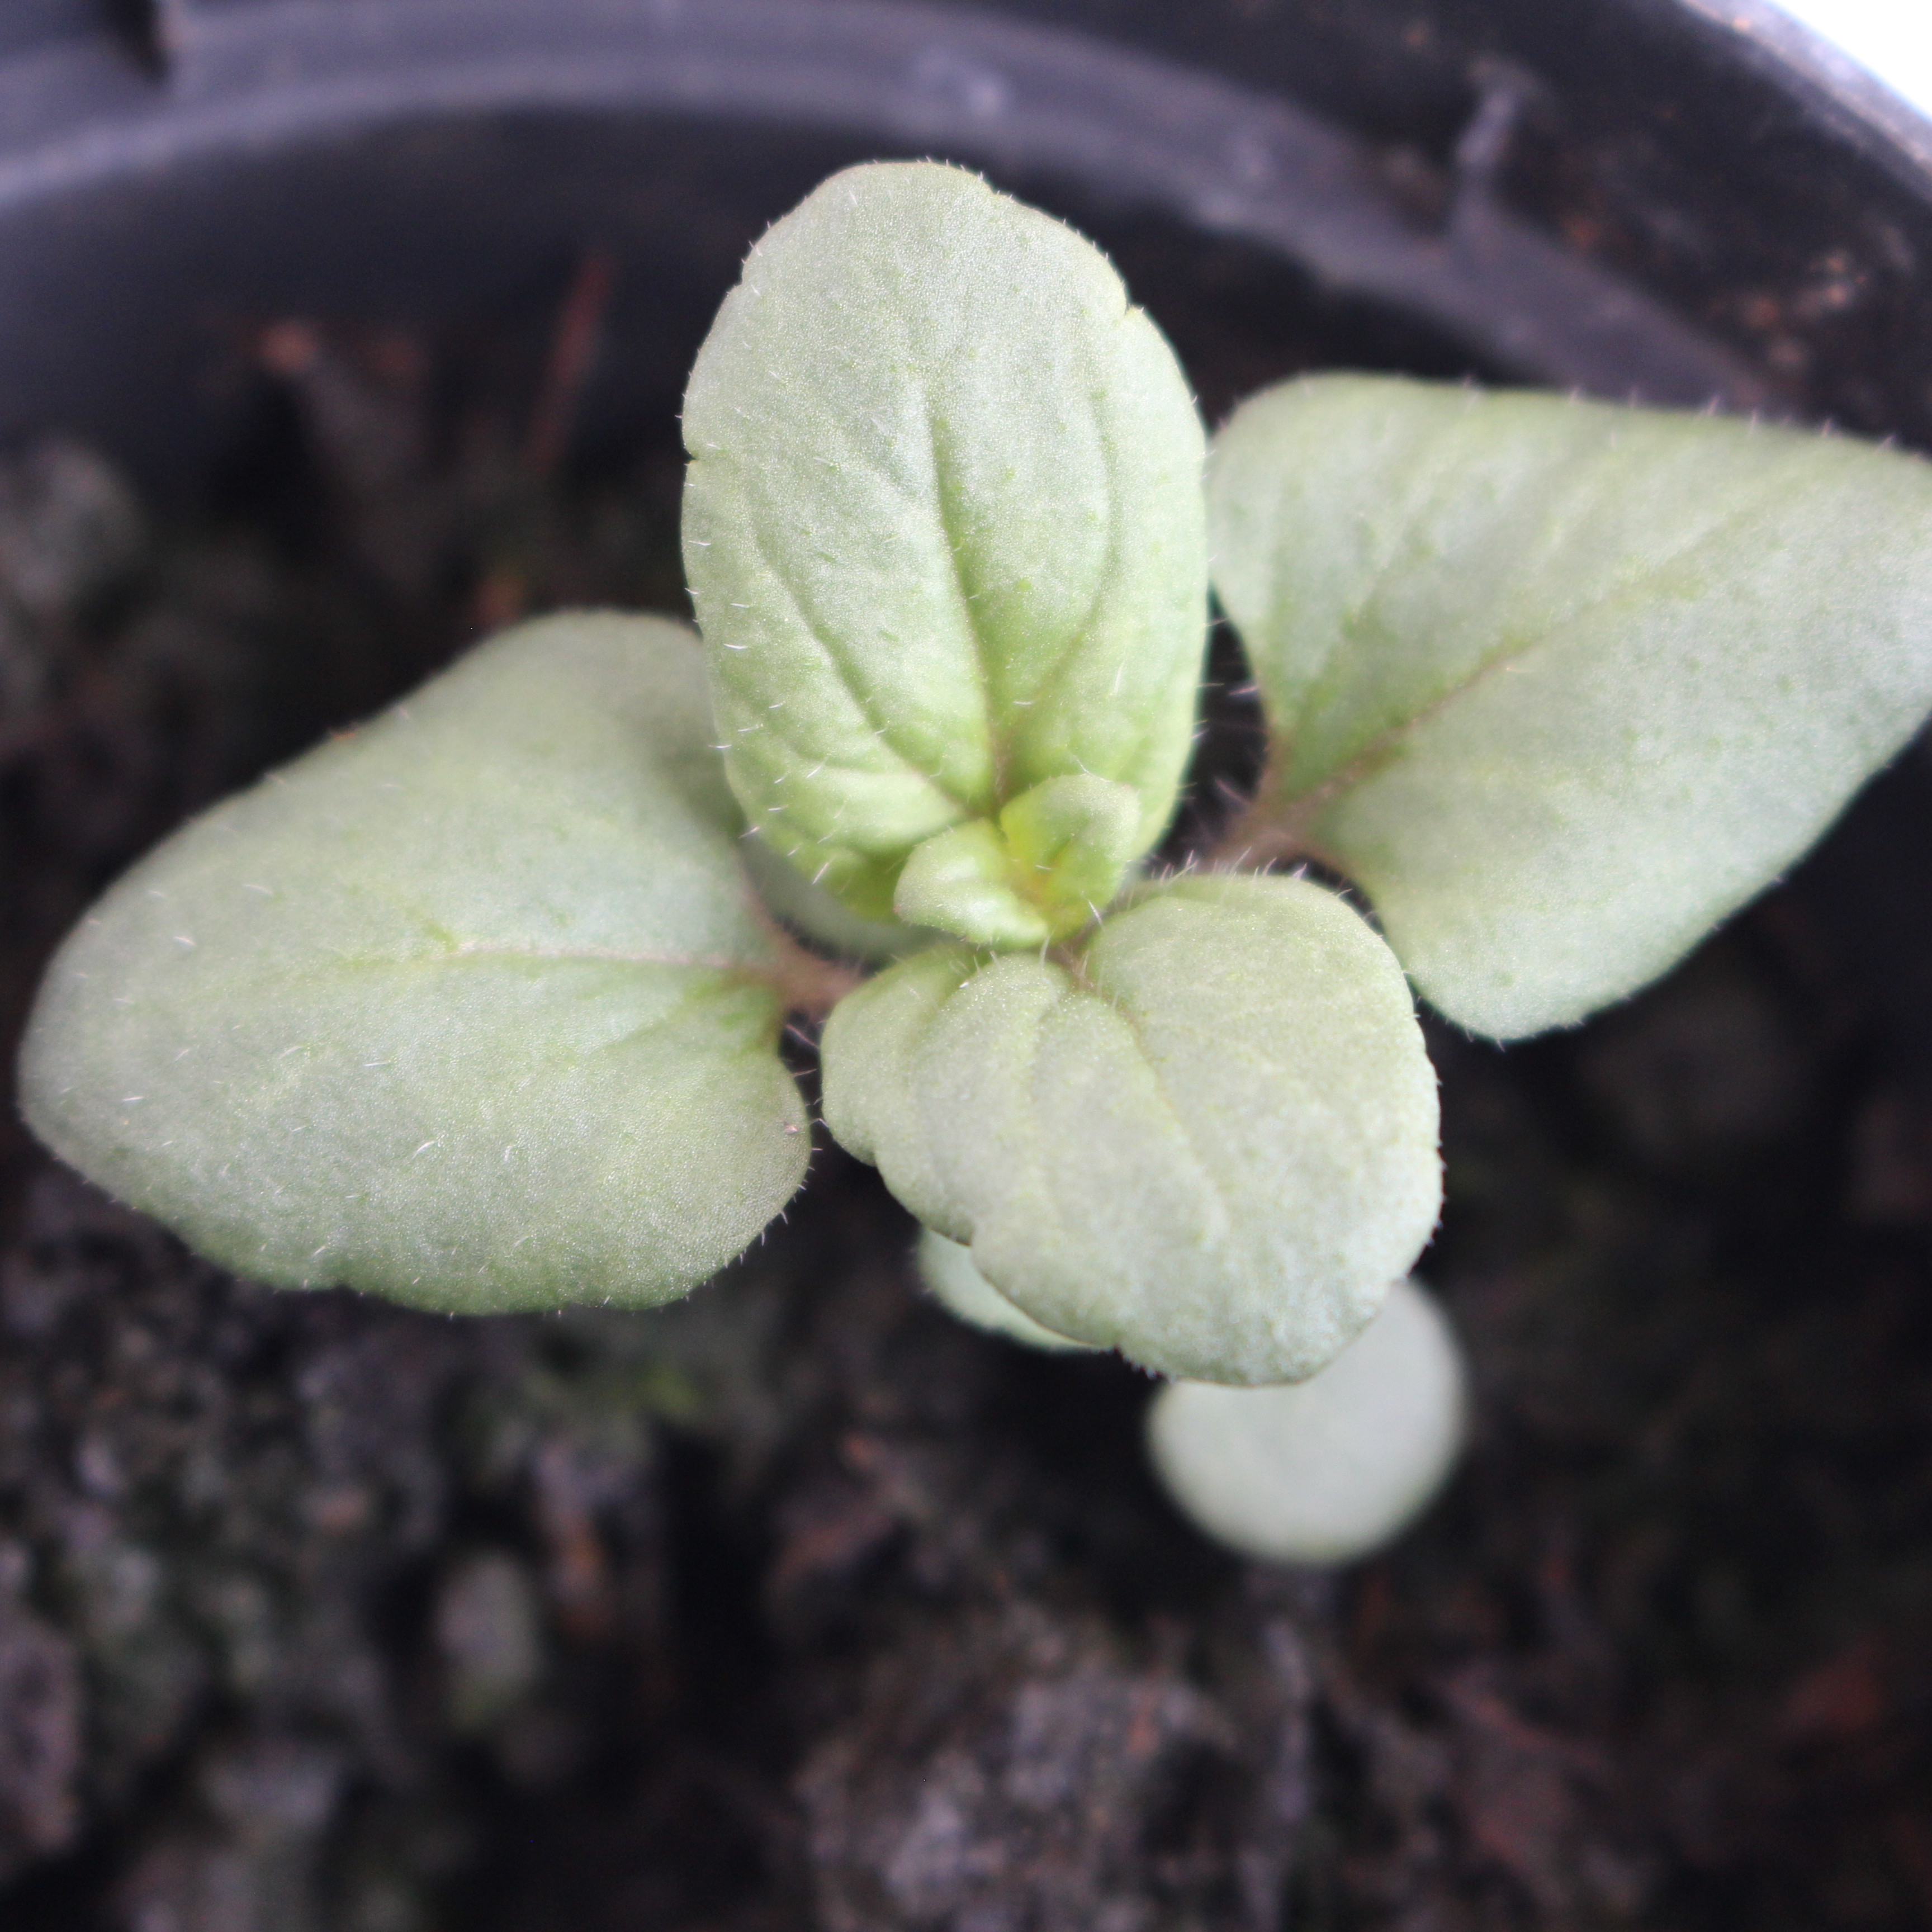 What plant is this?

Veronica persica
